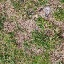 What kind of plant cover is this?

grass
